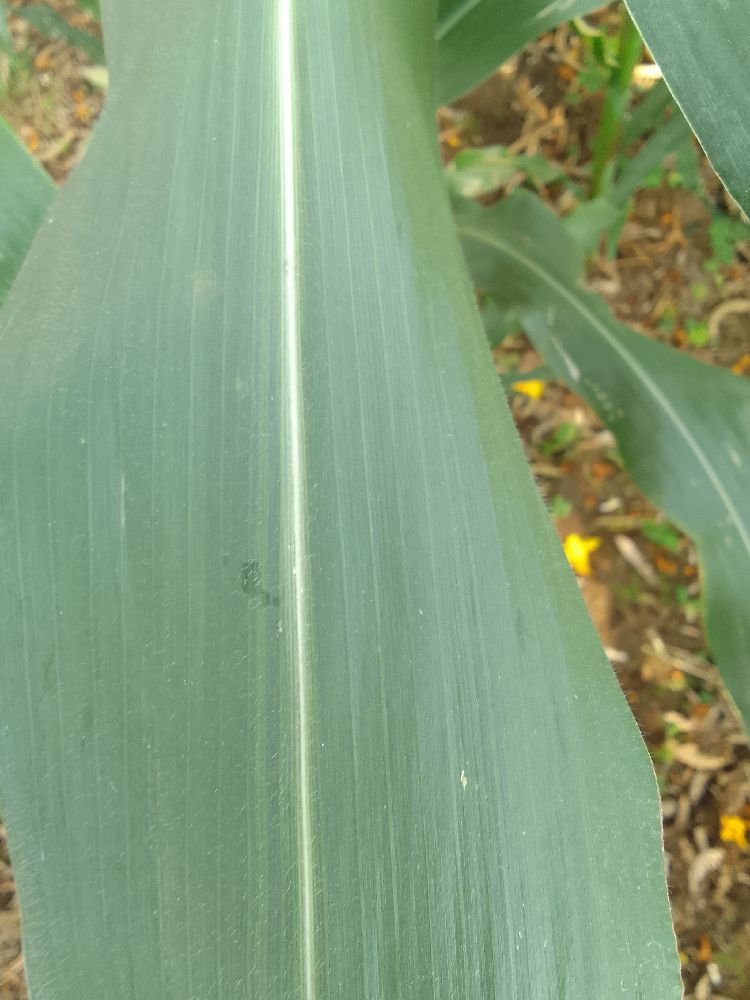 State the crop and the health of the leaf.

maize, healthy
